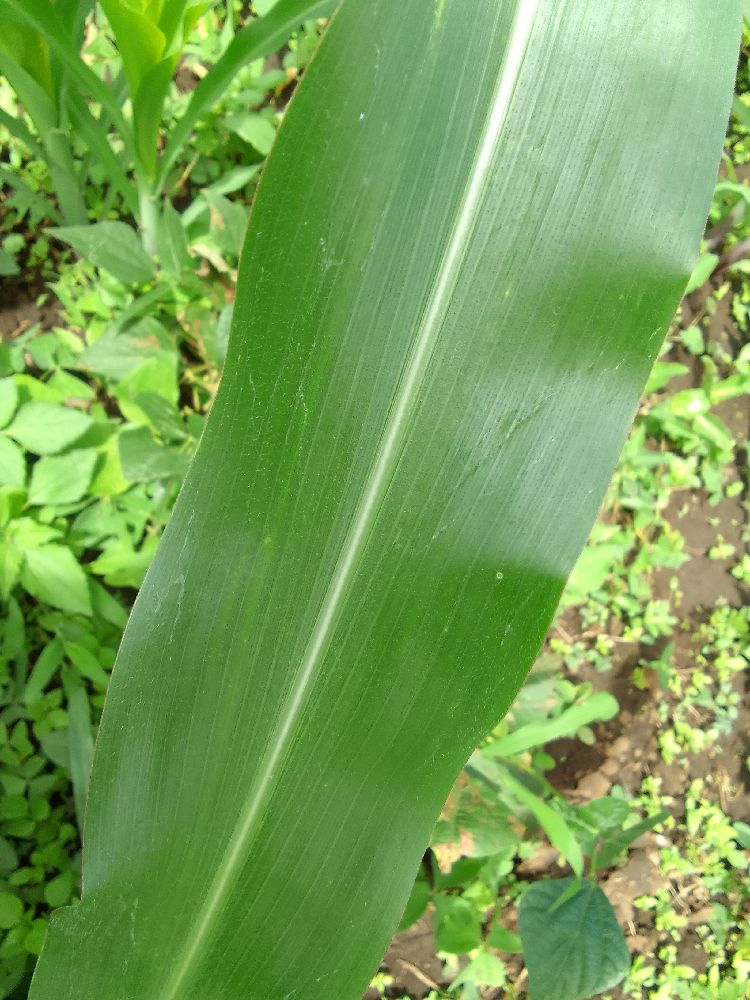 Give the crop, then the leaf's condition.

maize, healthy
